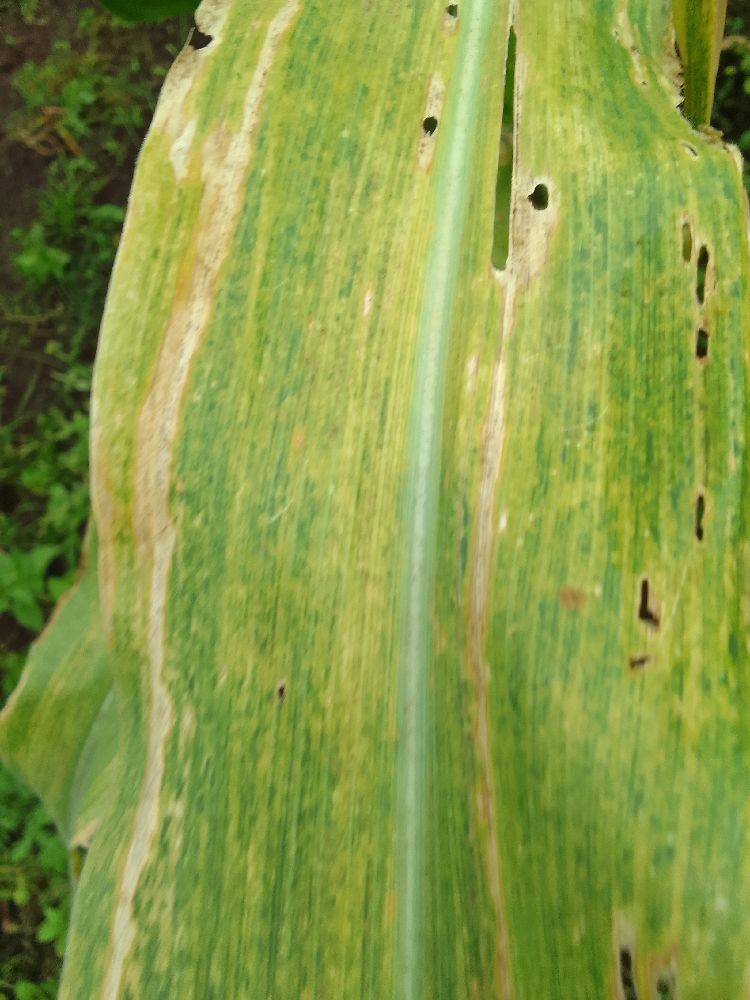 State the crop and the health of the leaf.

maize, maize lethal necrosis
